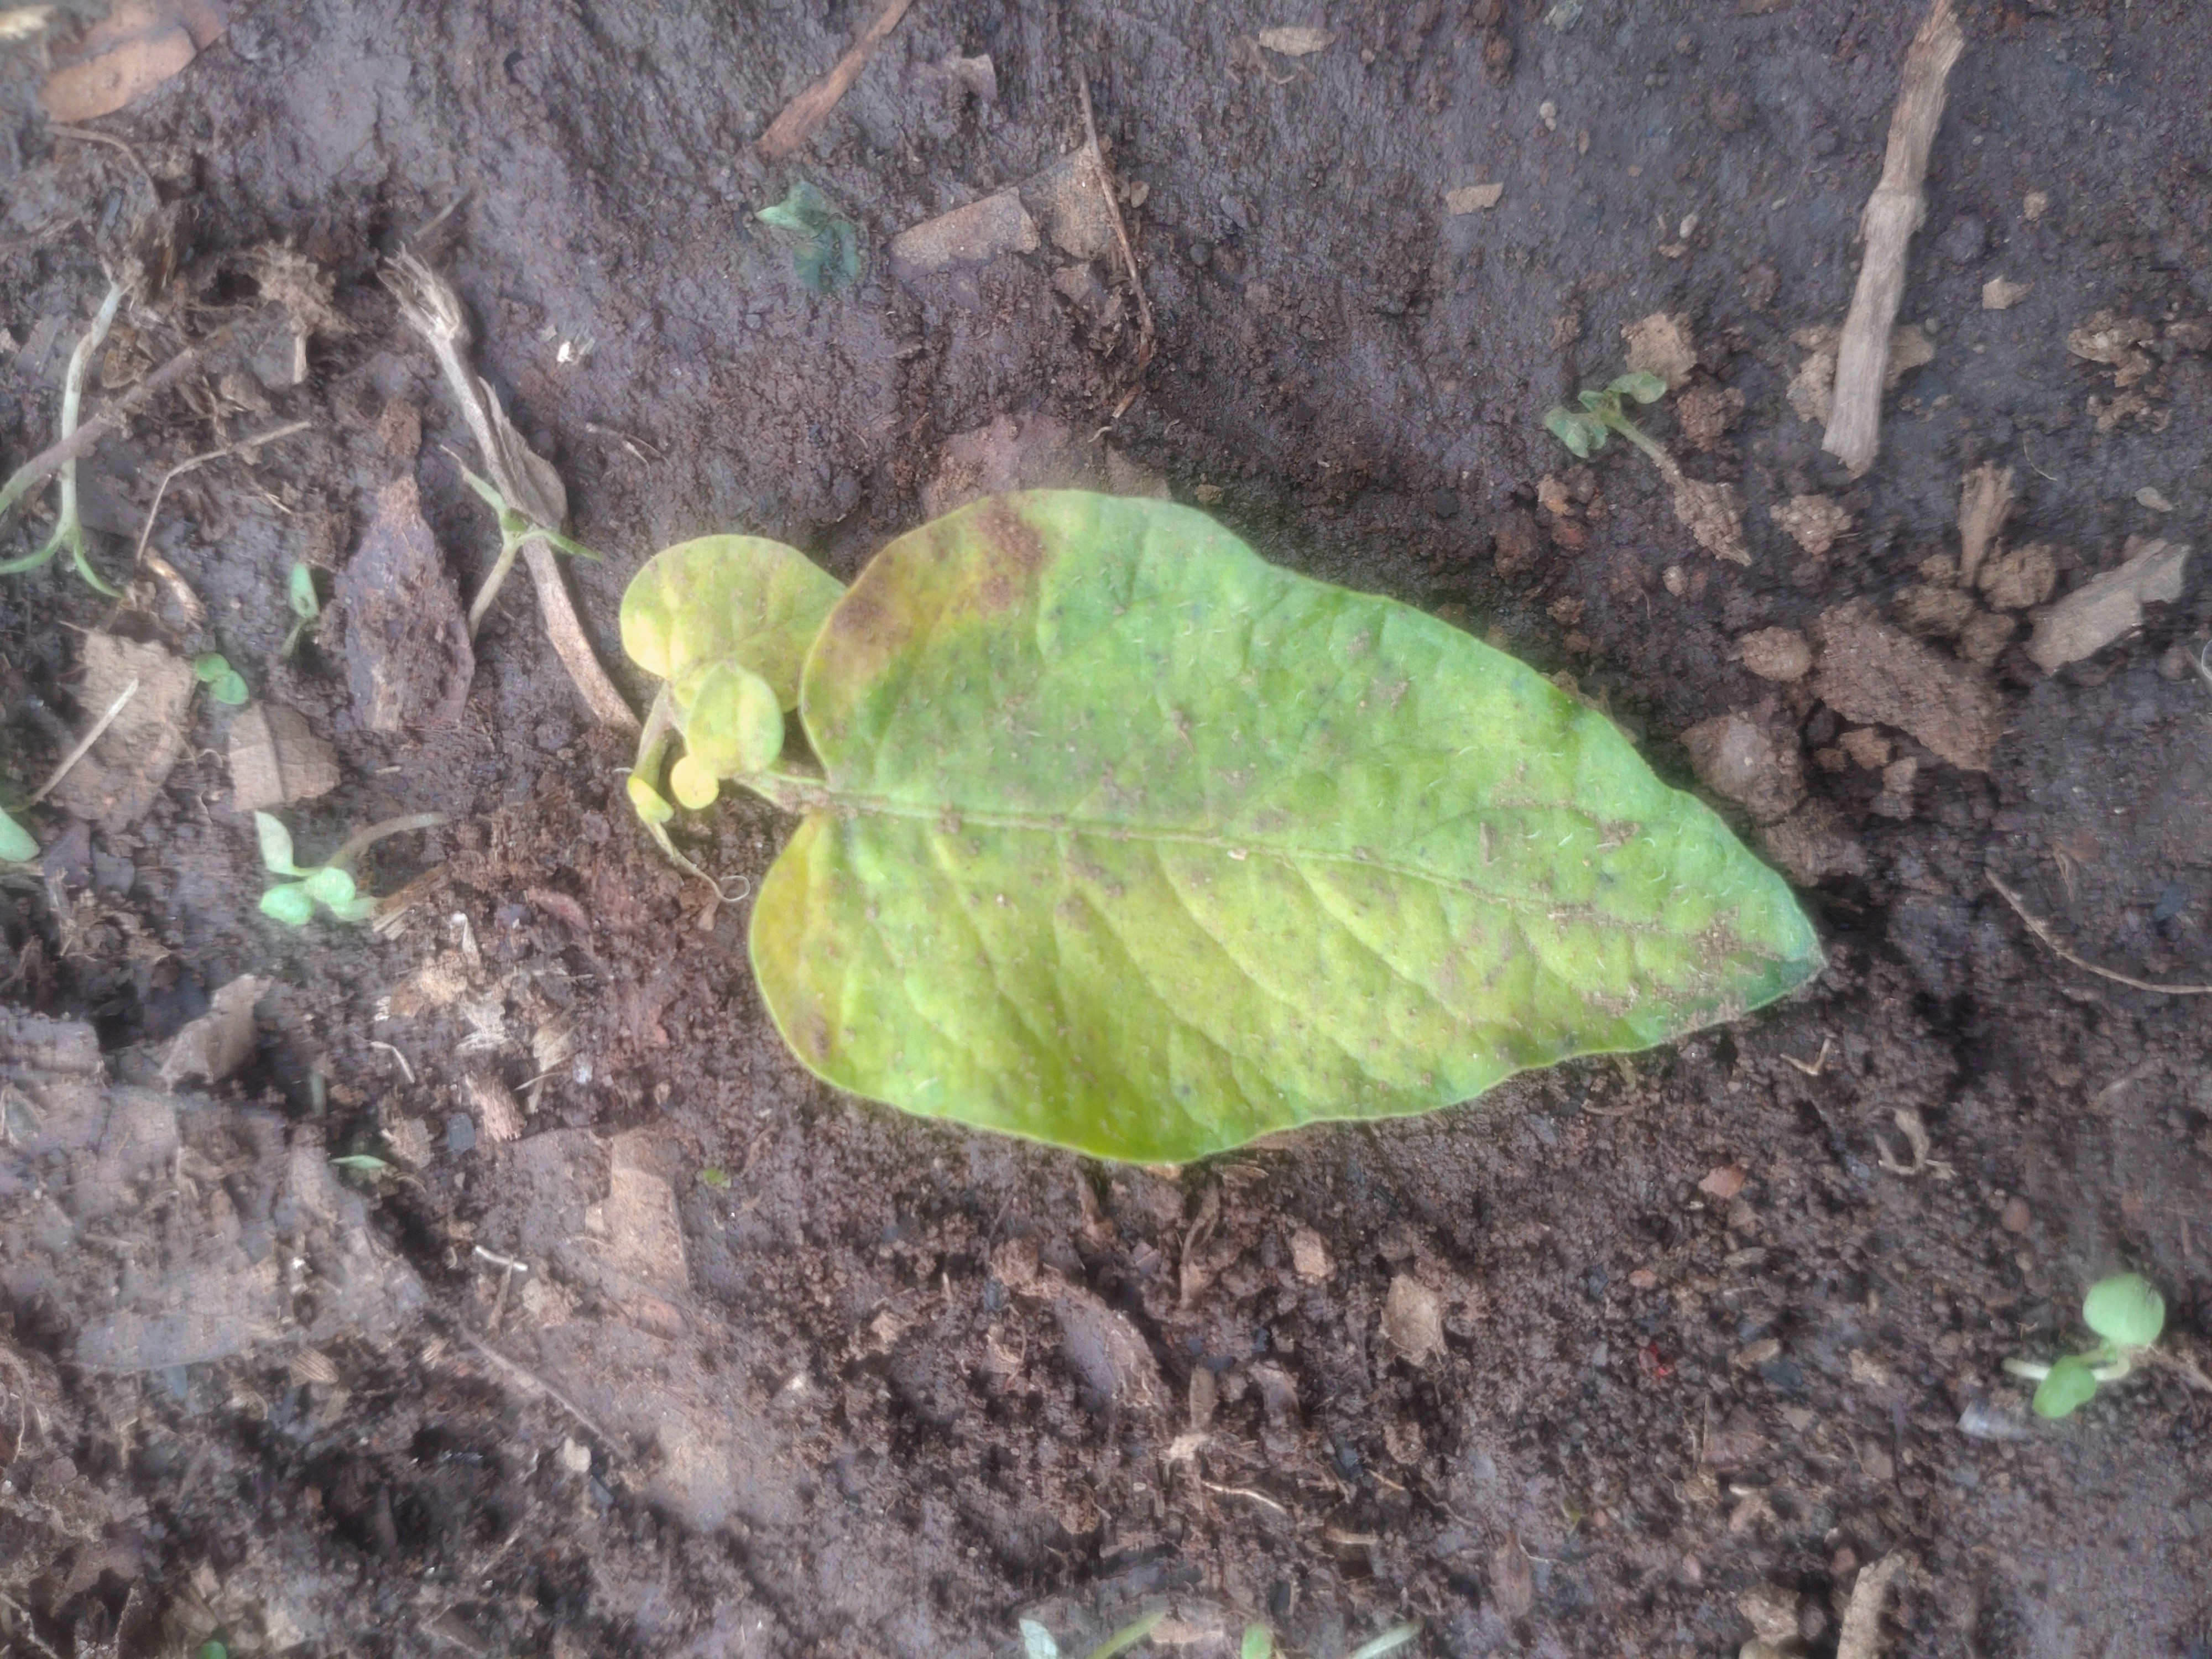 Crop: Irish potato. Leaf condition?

late blight
